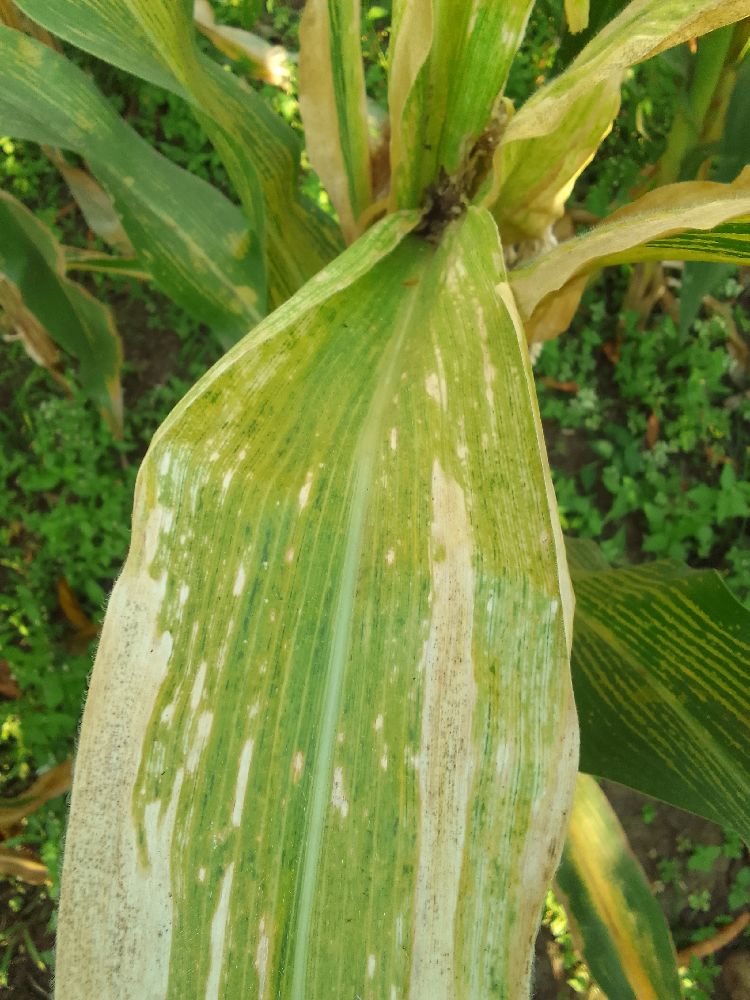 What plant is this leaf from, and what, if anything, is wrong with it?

maize, maize lethal necrosis
